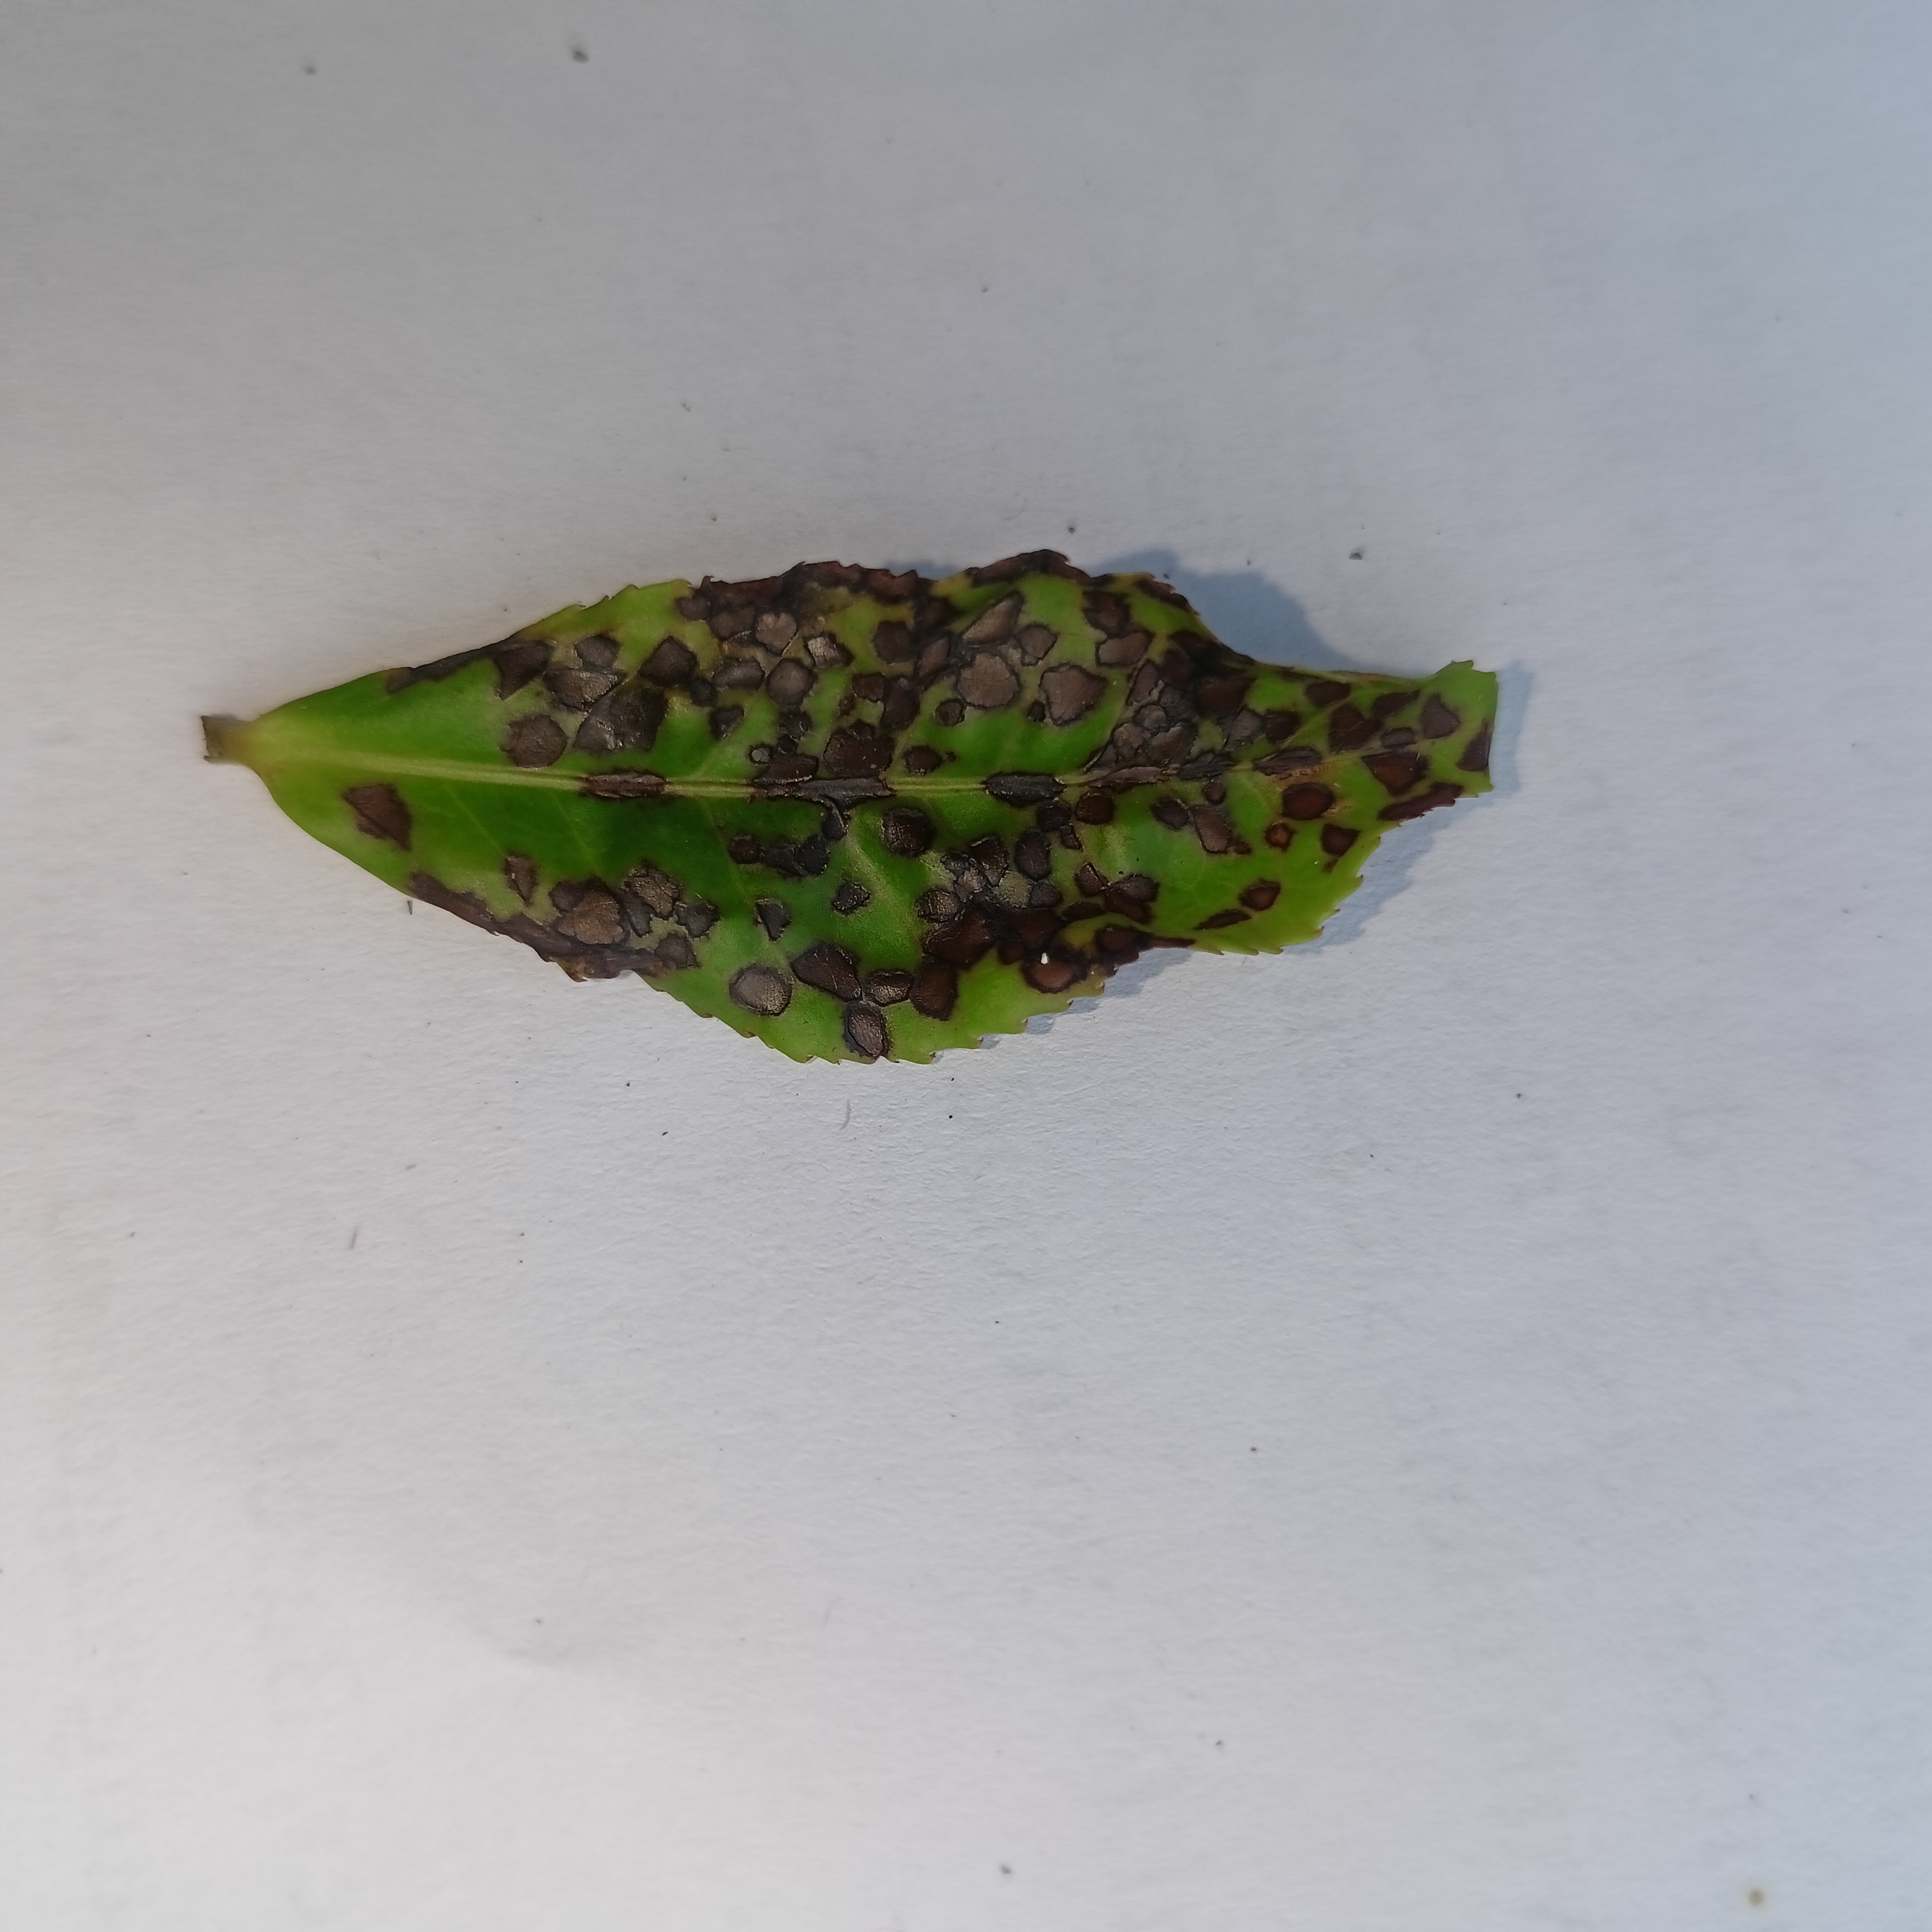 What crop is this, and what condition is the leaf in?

tea, helopeltis
